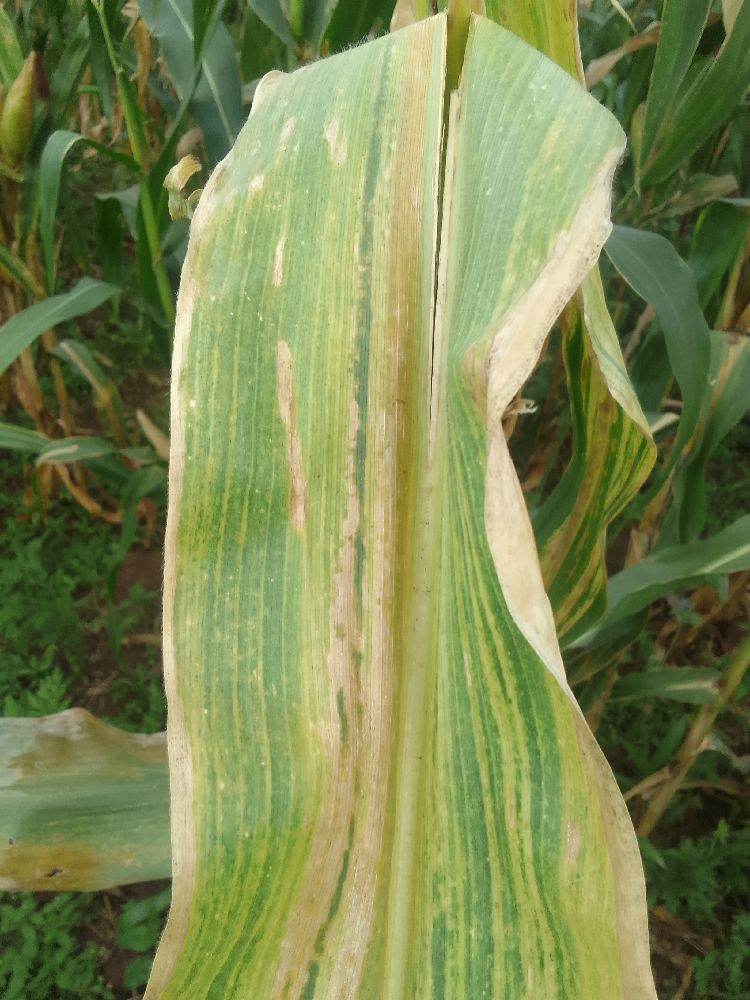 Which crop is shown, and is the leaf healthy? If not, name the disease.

maize, maize lethal necrosis
